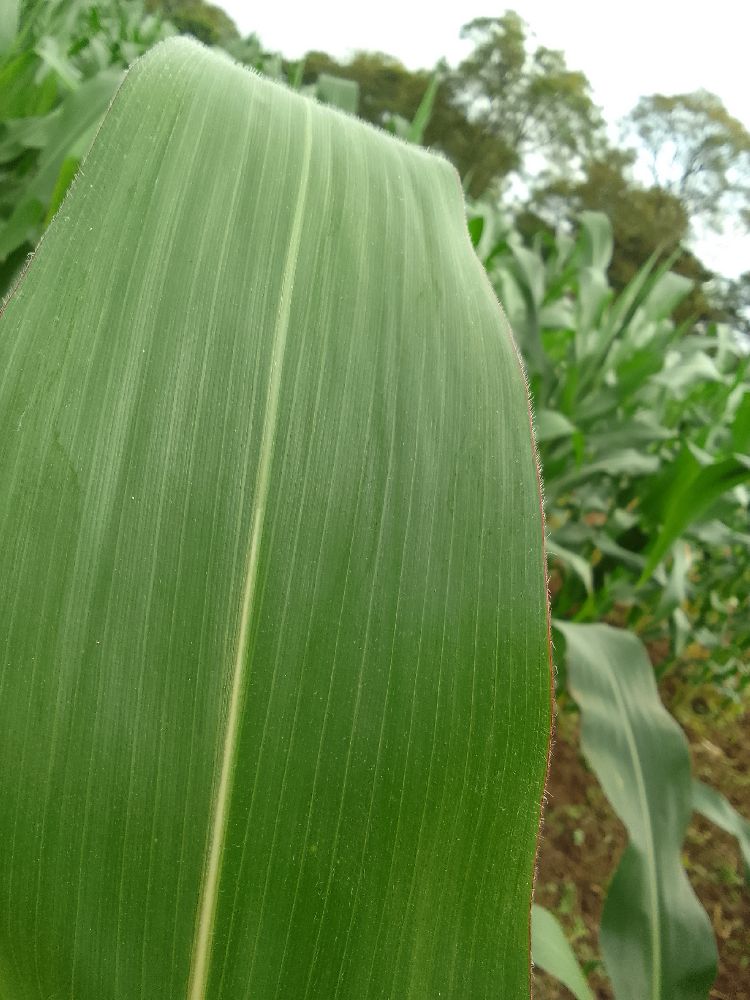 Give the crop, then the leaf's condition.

maize, healthy
